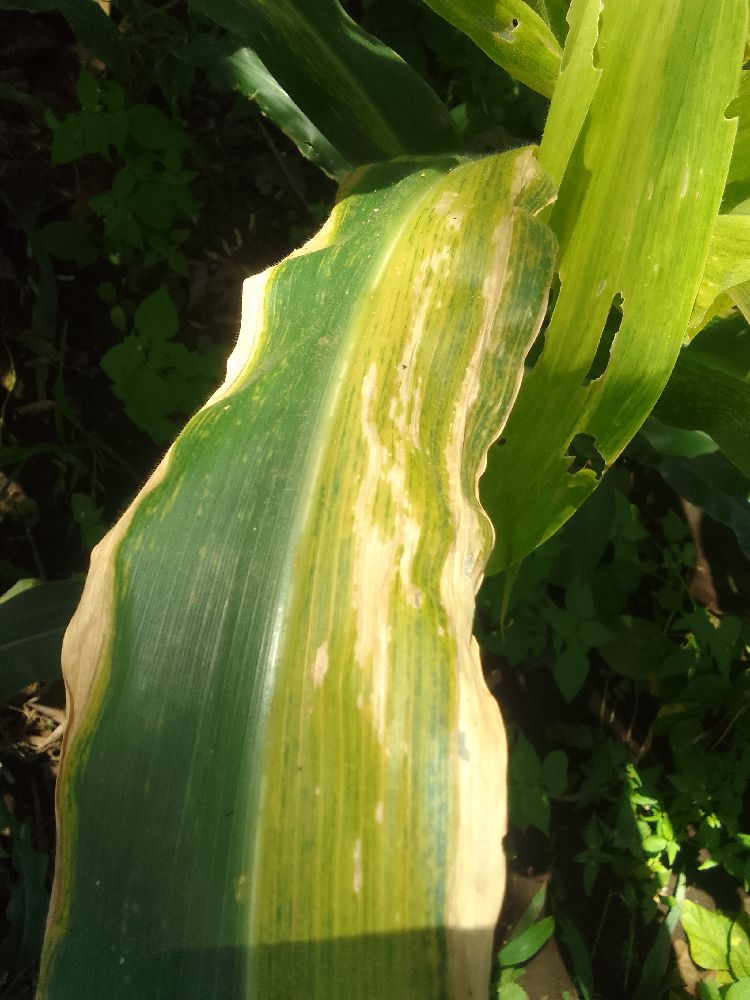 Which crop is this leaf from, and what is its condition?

maize, maize lethal necrosis
